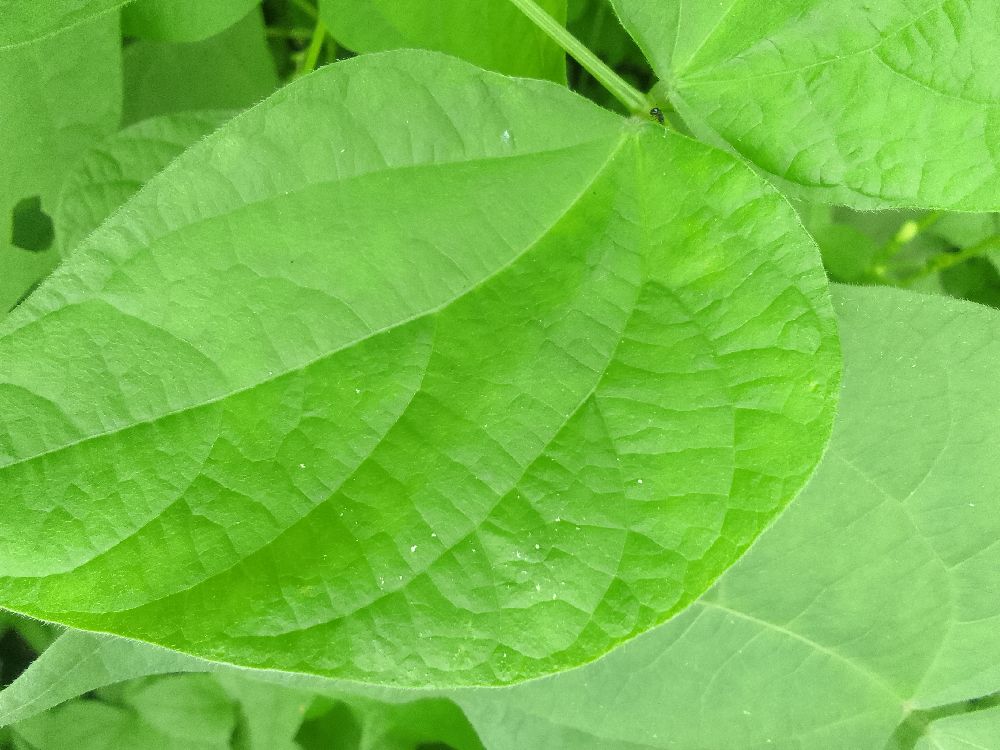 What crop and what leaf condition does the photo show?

common bean, healthy
